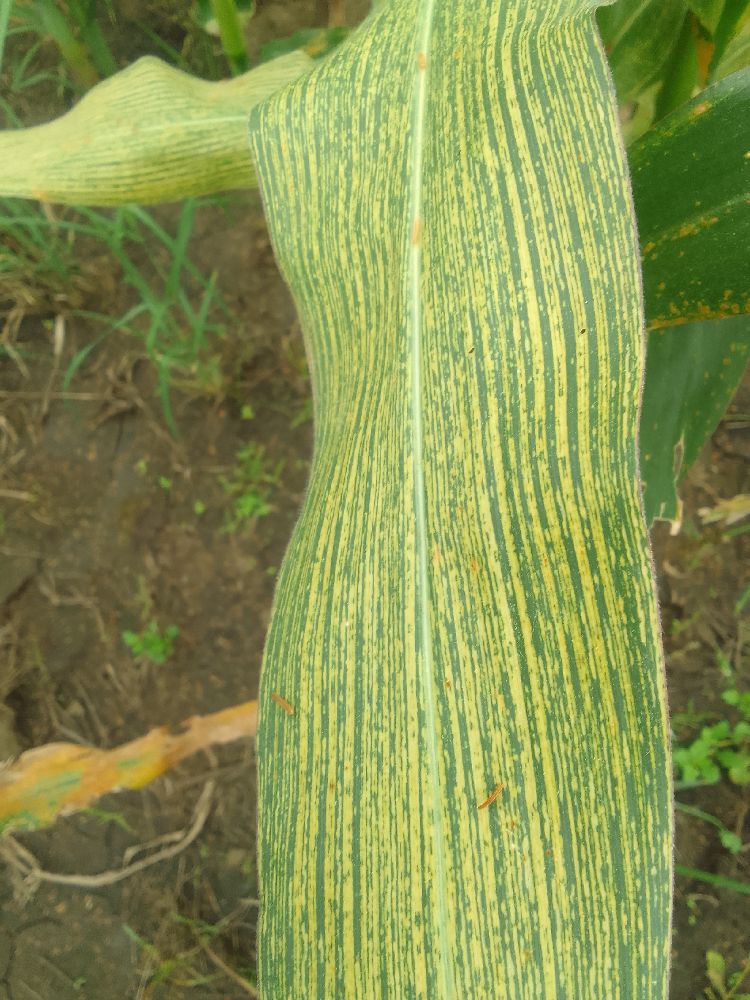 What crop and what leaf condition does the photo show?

maize, maize streak virus
